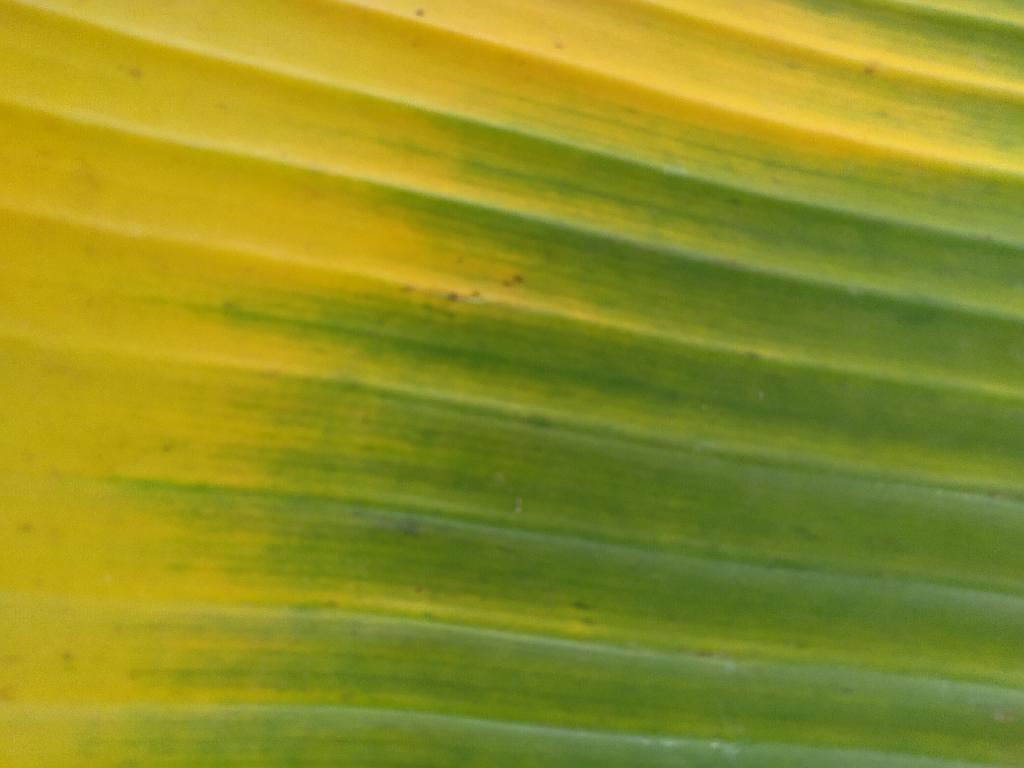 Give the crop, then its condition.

banana, fusarium wilt race 1
